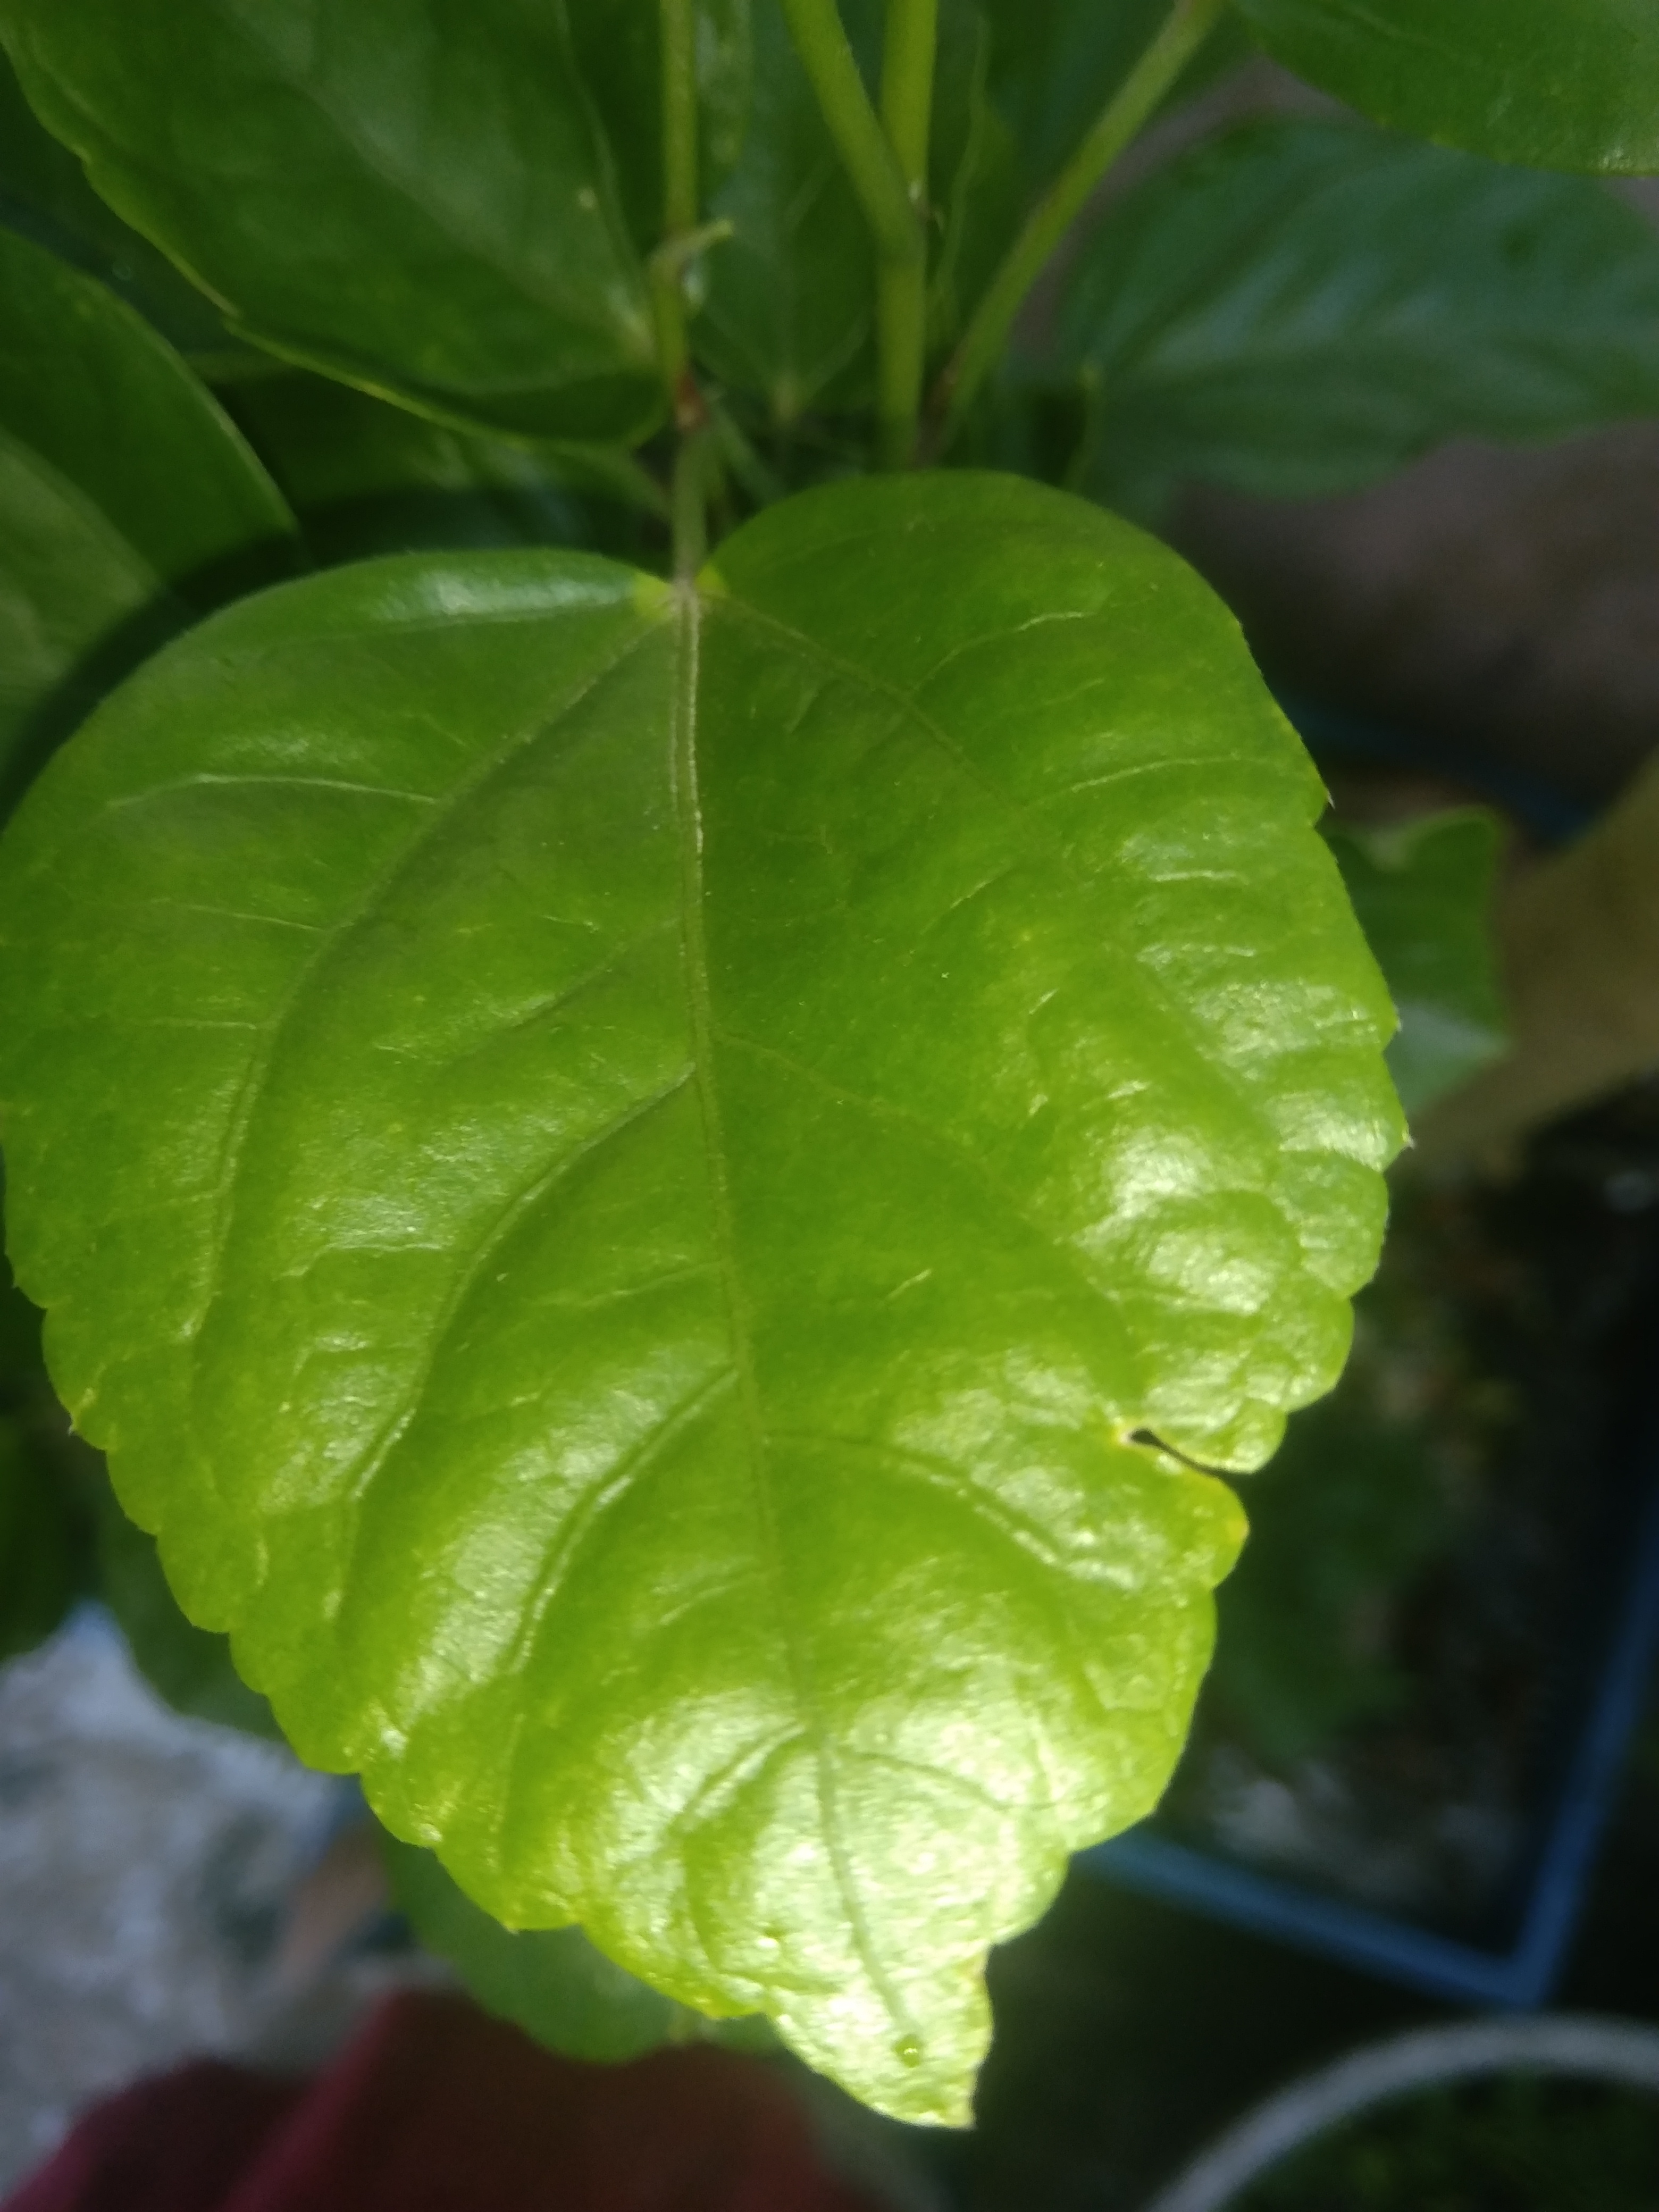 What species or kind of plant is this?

hibiscus
